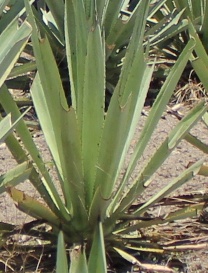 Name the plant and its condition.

agave, small
